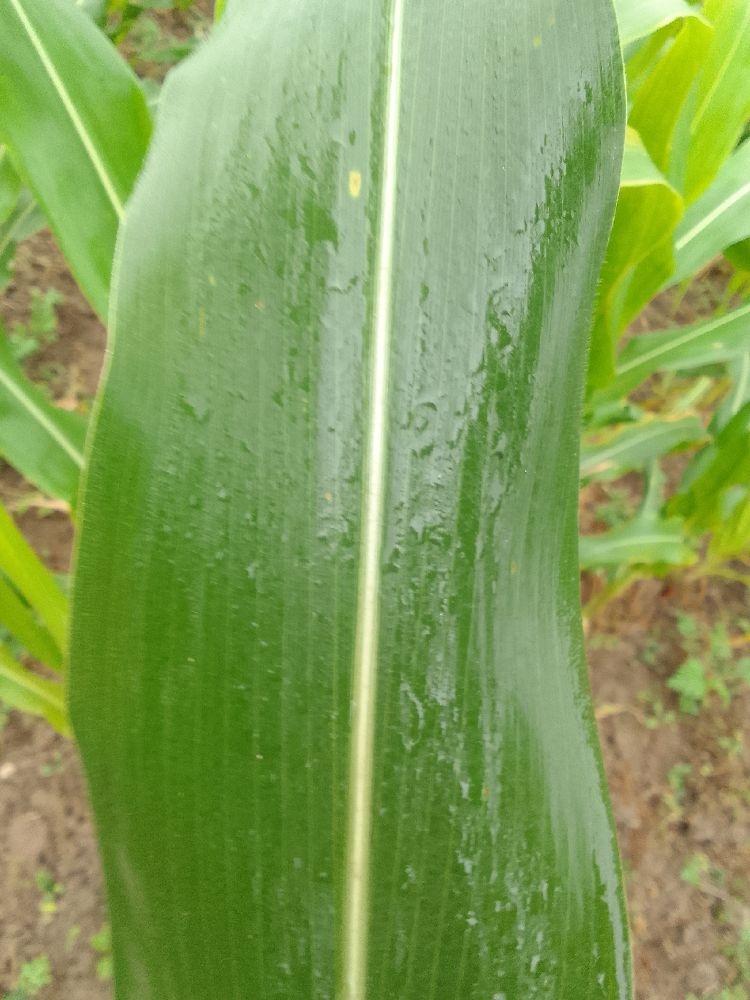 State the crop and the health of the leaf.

maize, healthy
